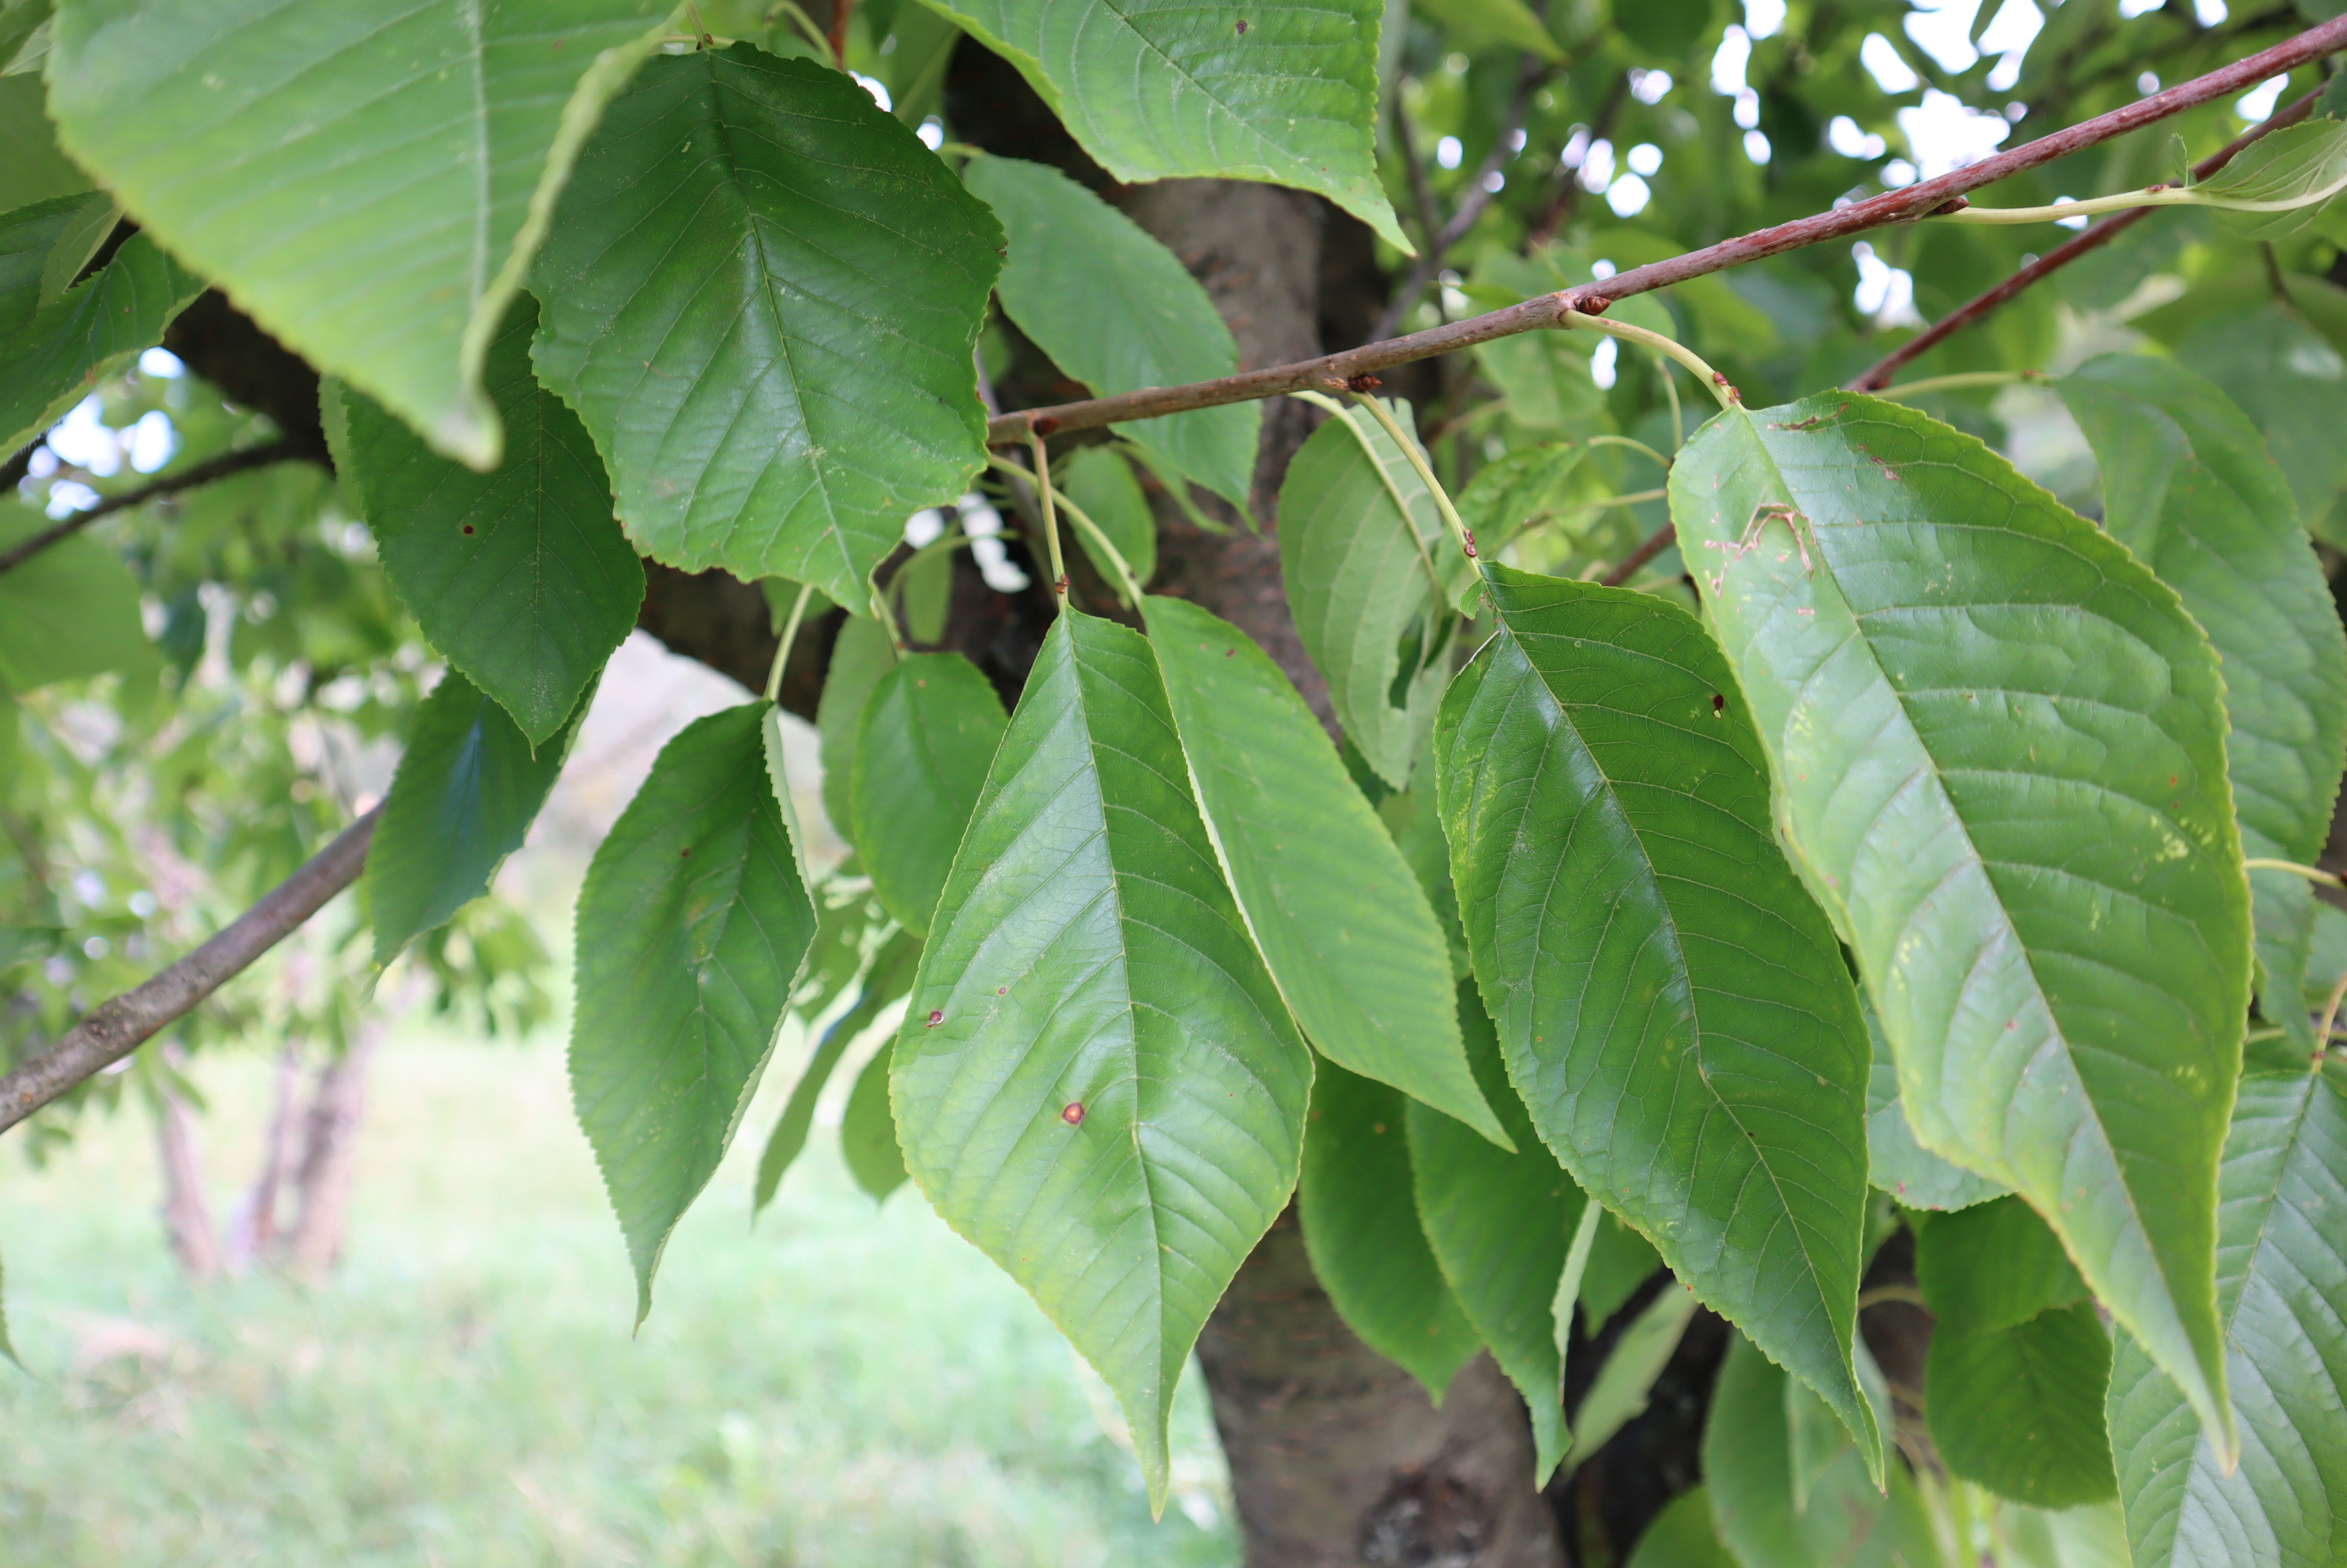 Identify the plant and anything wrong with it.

cherry, healthy
